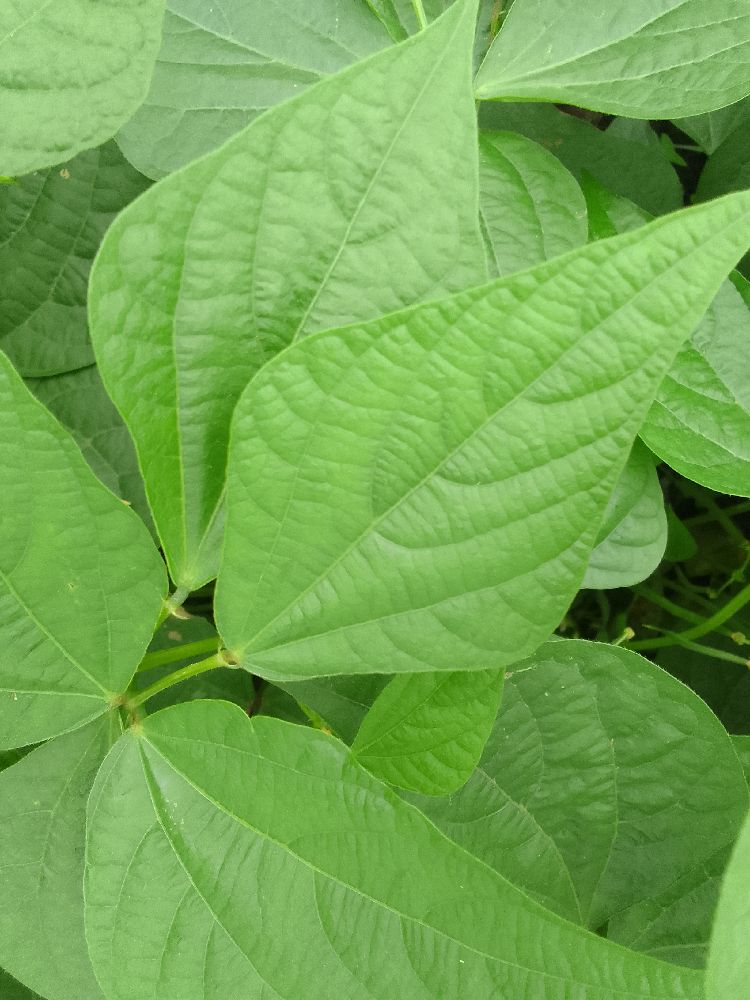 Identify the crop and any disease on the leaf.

common bean, healthy
